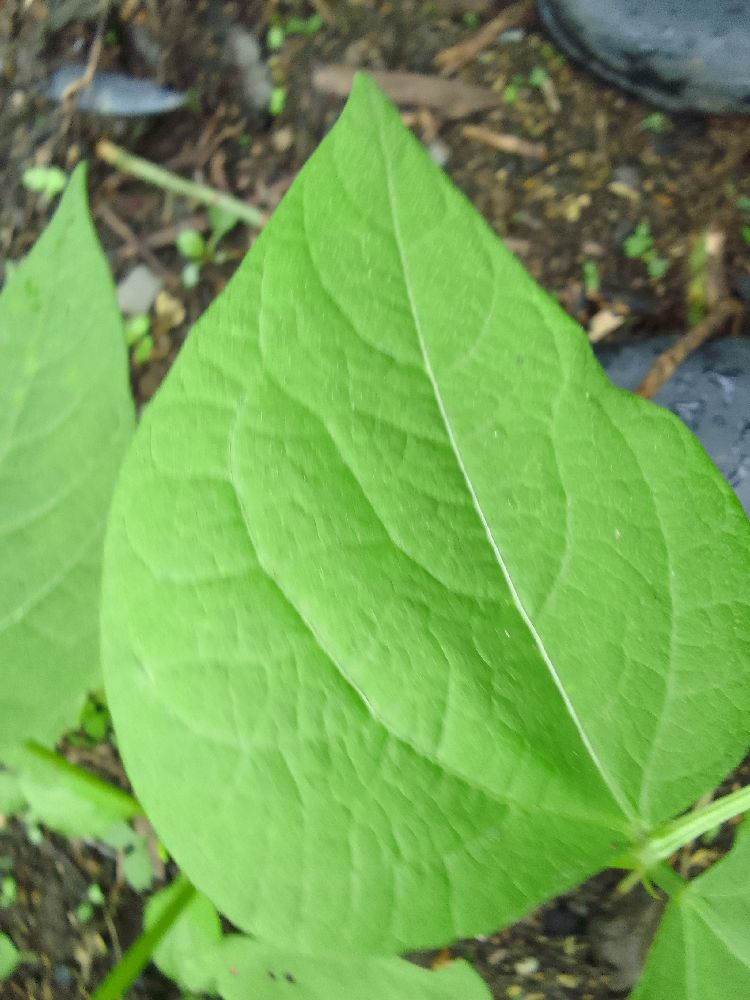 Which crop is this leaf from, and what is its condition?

common bean, healthy
